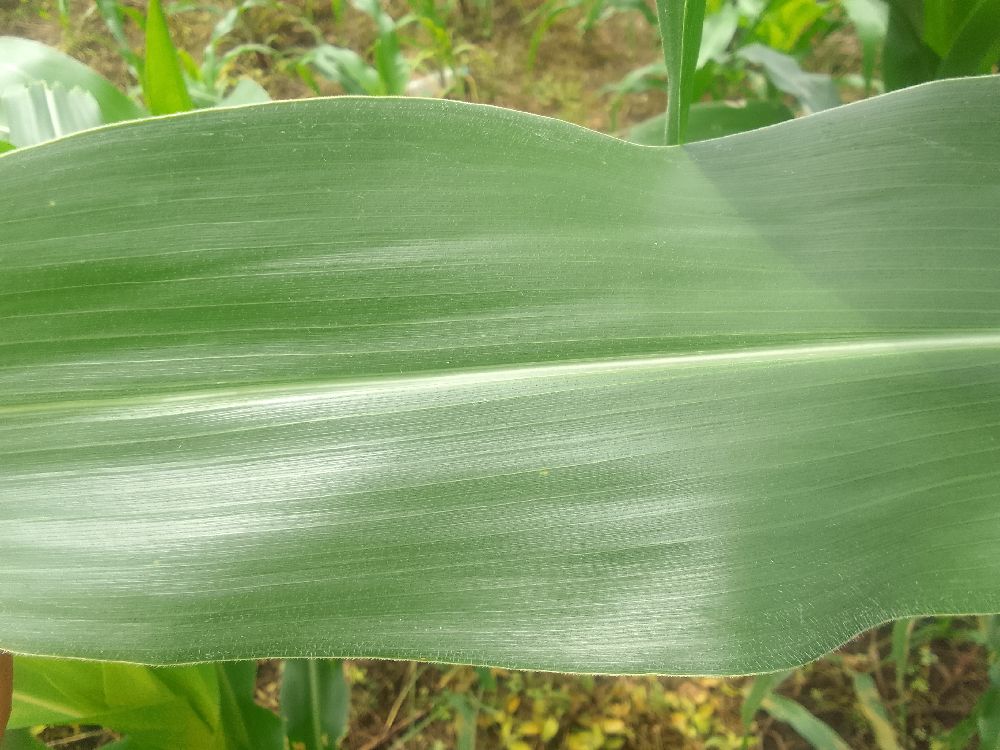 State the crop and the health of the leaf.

maize, healthy
